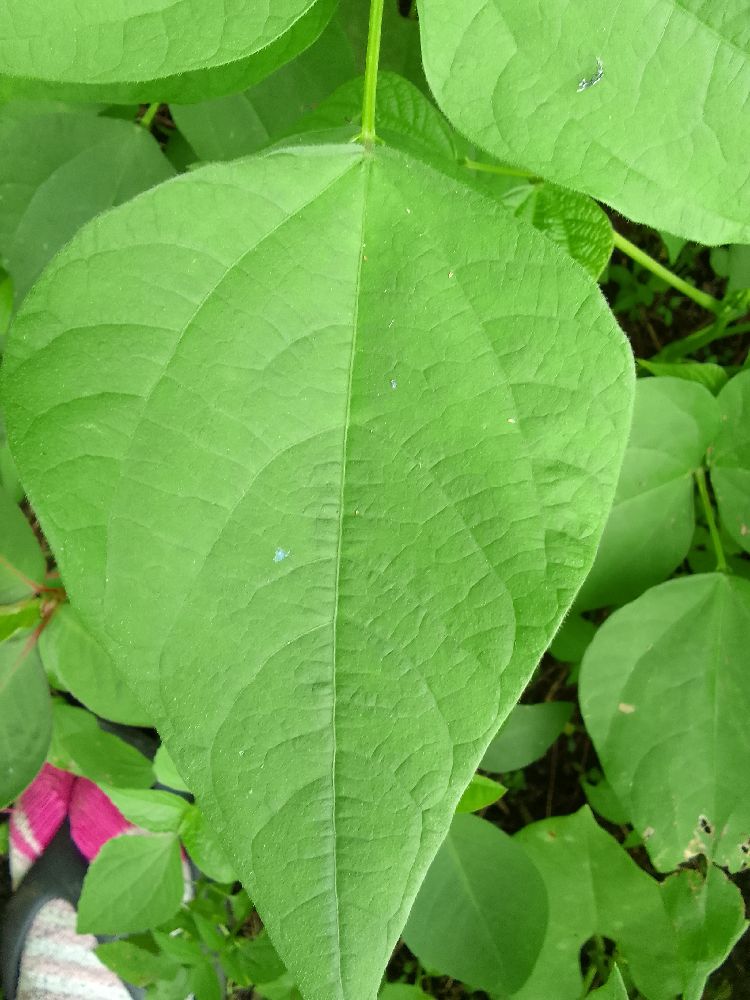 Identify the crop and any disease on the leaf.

common bean, healthy
